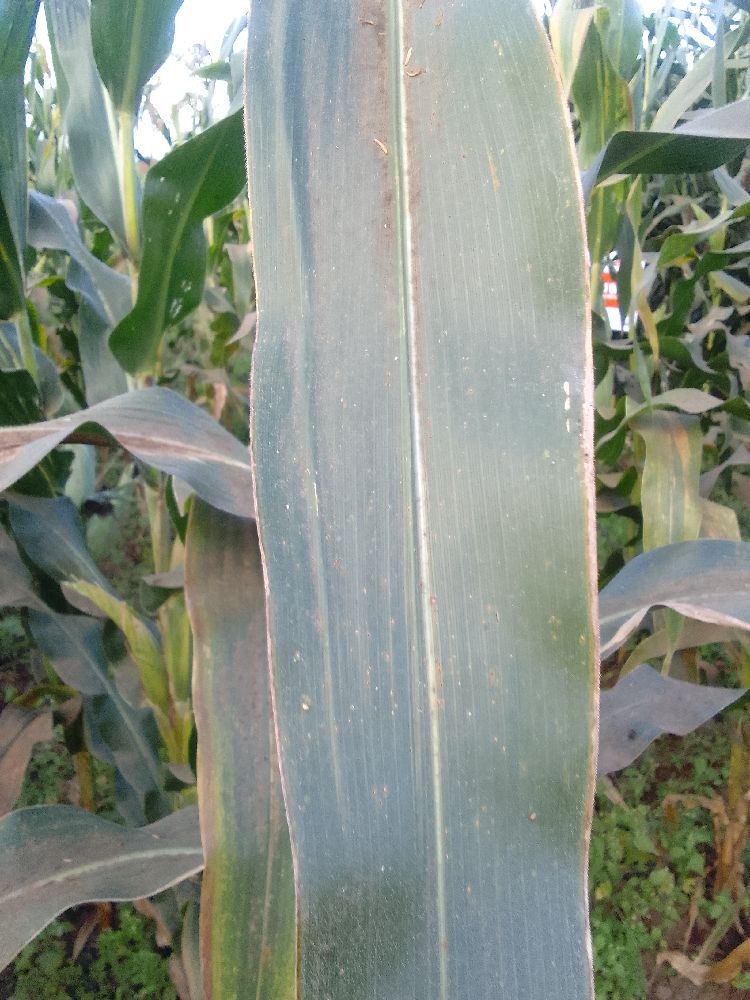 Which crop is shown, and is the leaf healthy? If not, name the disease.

maize, healthy
